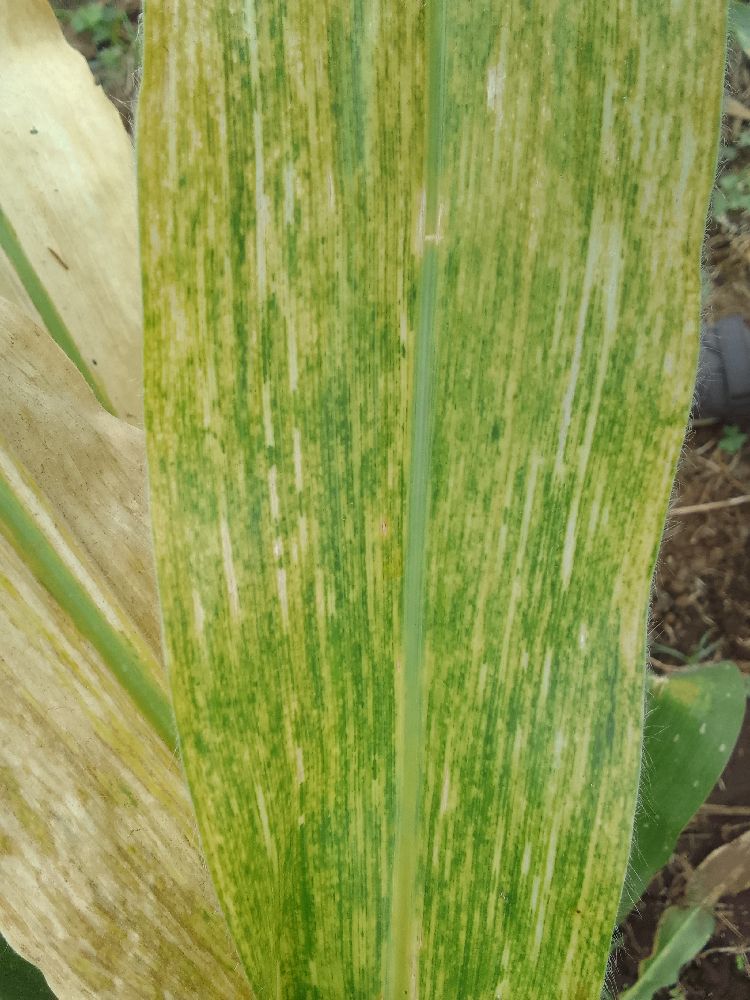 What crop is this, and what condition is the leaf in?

maize, maize lethal necrosis
